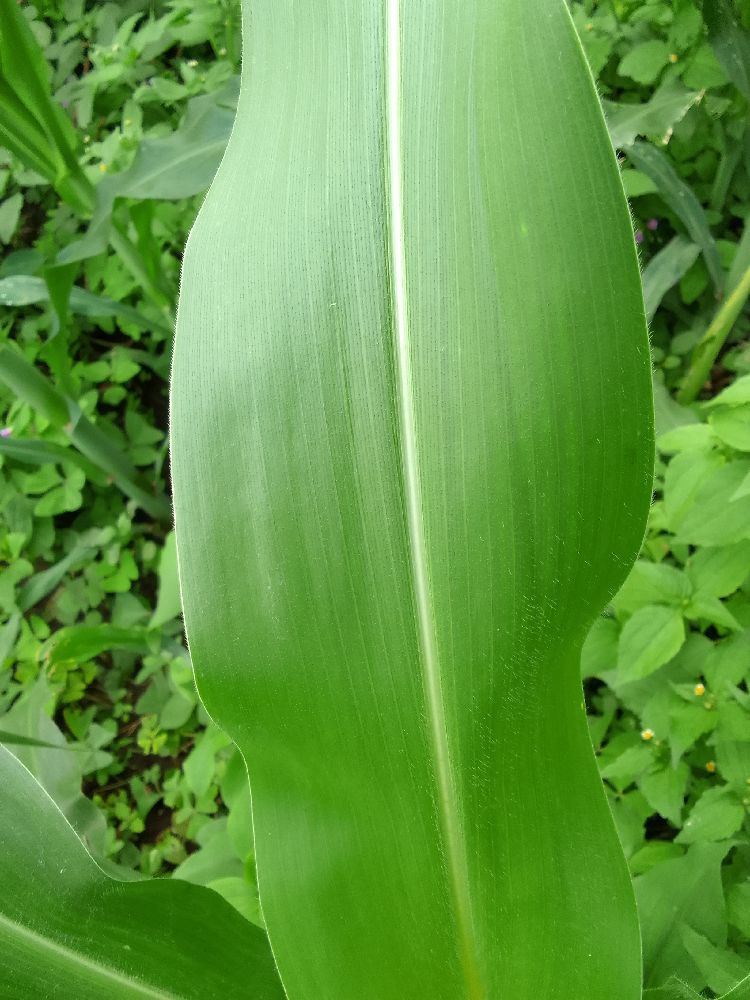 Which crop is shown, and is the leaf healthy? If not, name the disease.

maize, healthy
